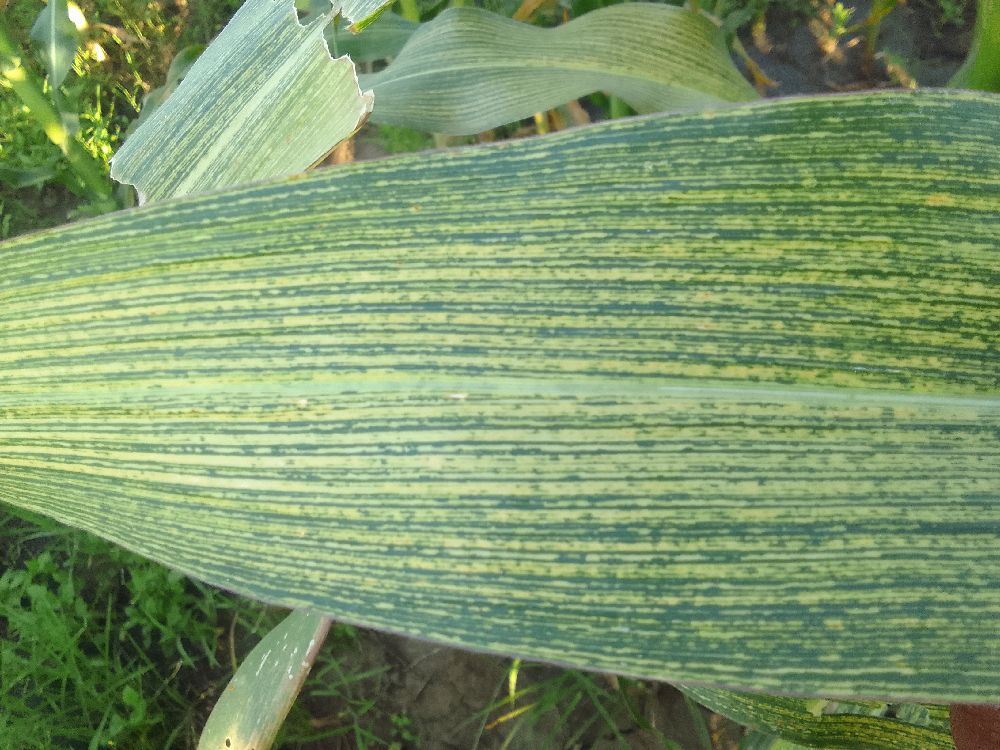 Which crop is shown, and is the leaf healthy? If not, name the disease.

maize, maize streak virus
